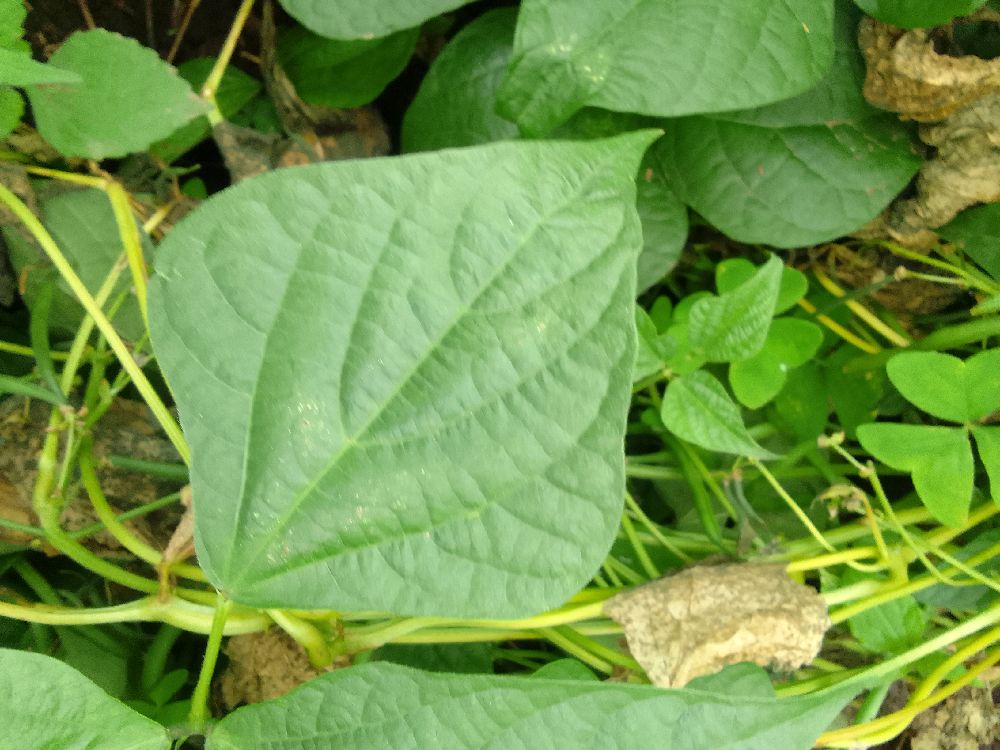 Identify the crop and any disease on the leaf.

common bean, healthy
